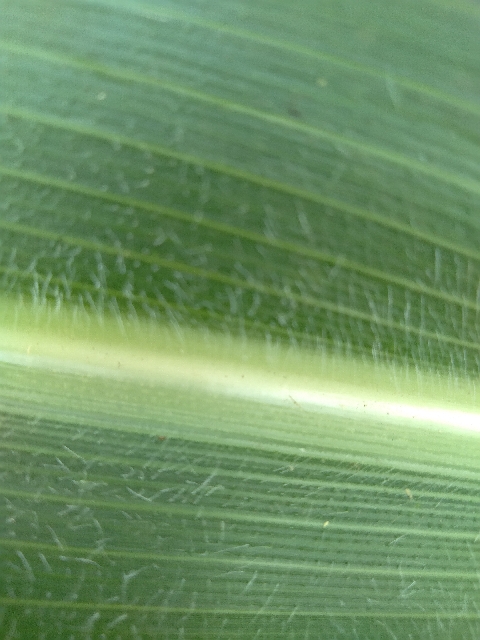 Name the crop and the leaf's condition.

maize, healthy
